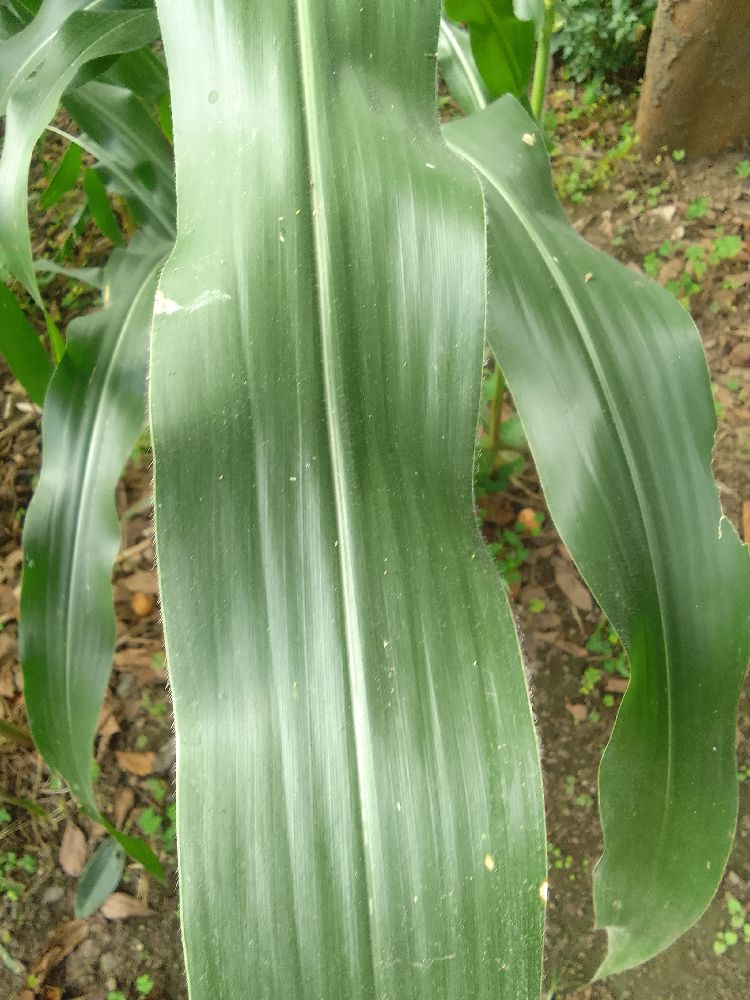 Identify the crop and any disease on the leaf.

maize, healthy
